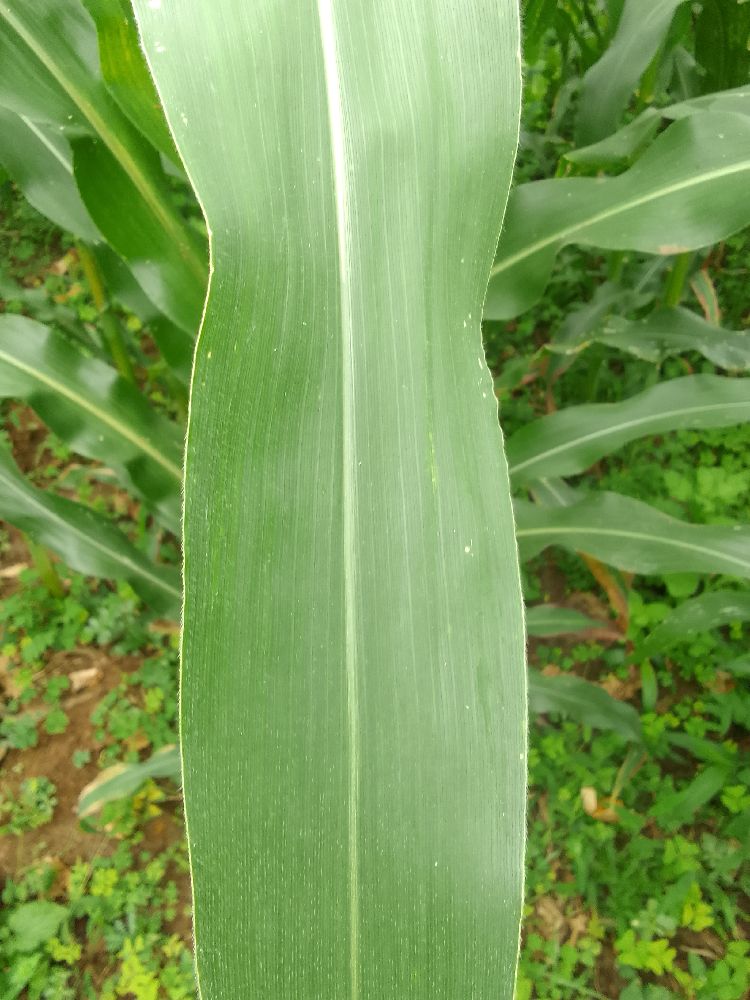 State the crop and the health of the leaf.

maize, healthy
